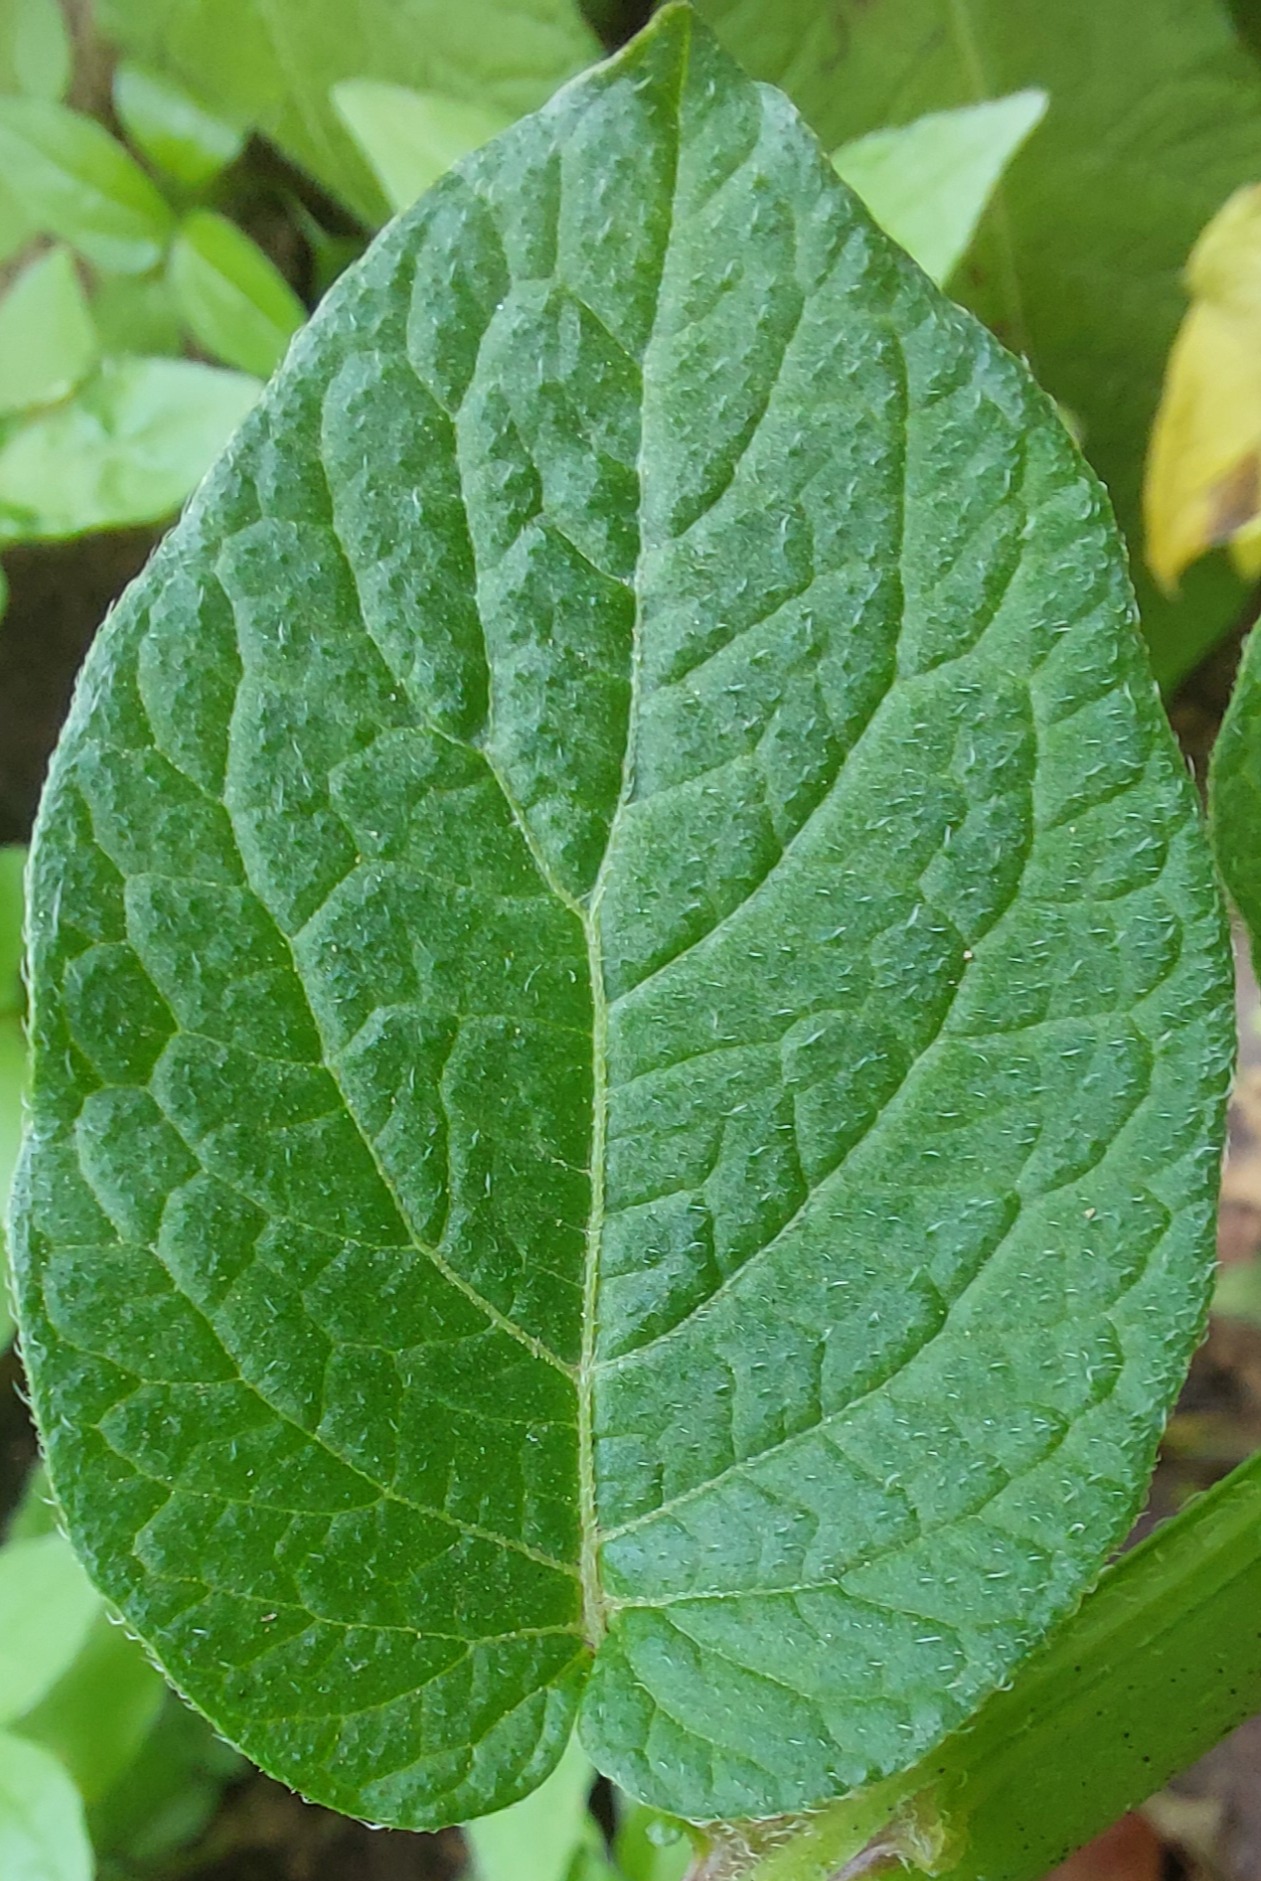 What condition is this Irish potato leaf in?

healthy
